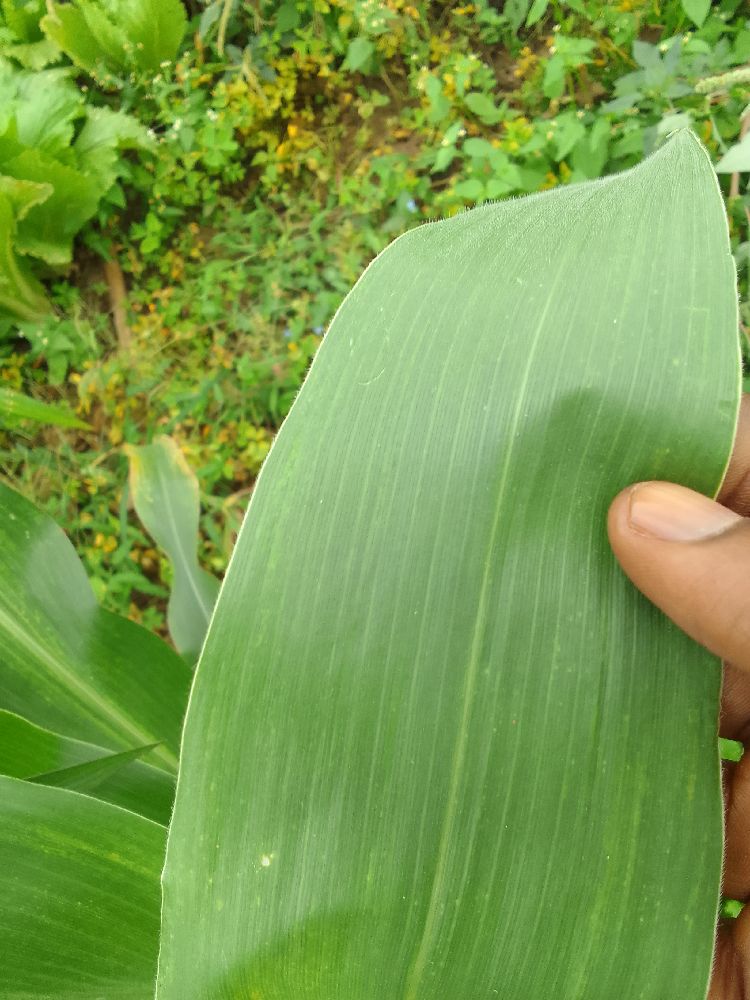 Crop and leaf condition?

maize, healthy
